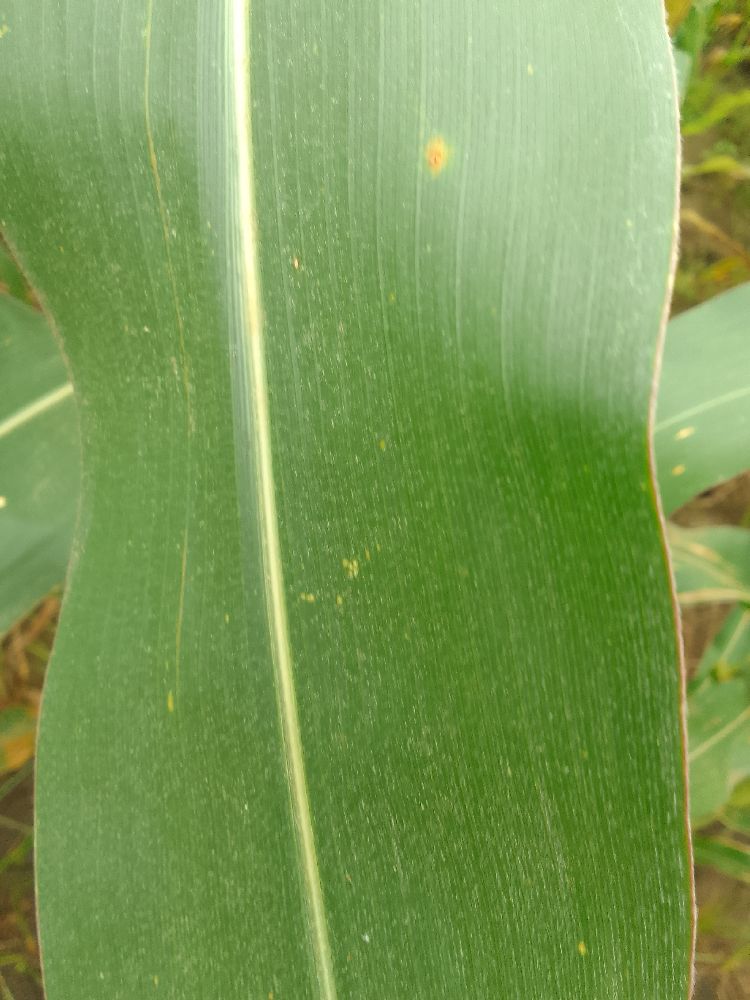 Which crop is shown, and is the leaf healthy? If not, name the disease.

maize, healthy
